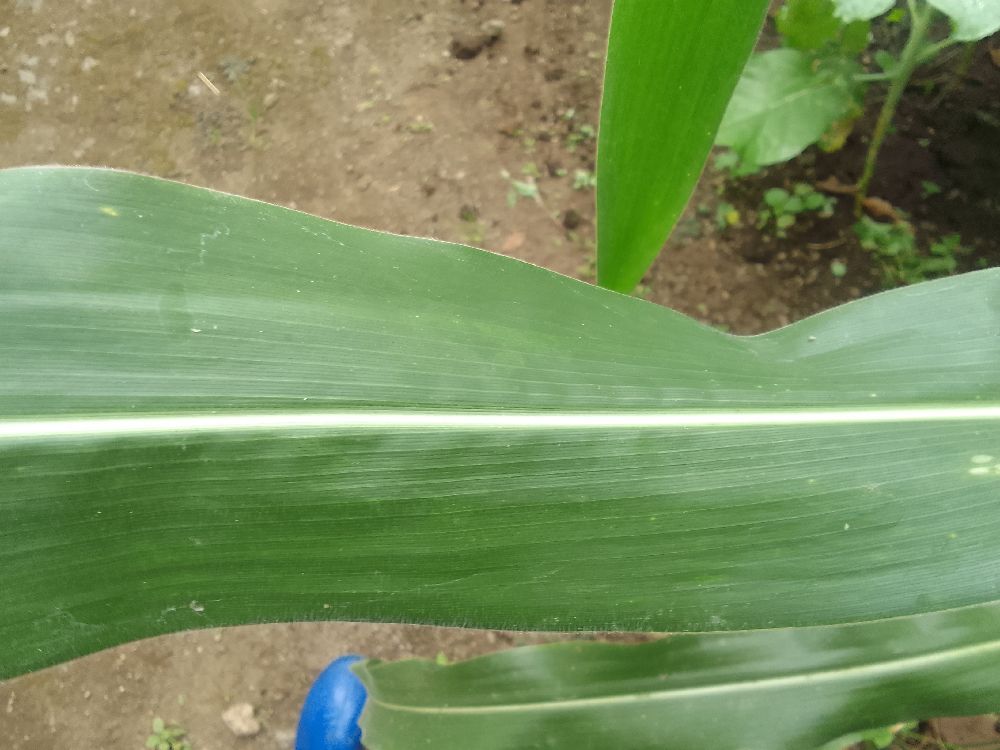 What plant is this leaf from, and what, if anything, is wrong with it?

maize, healthy
